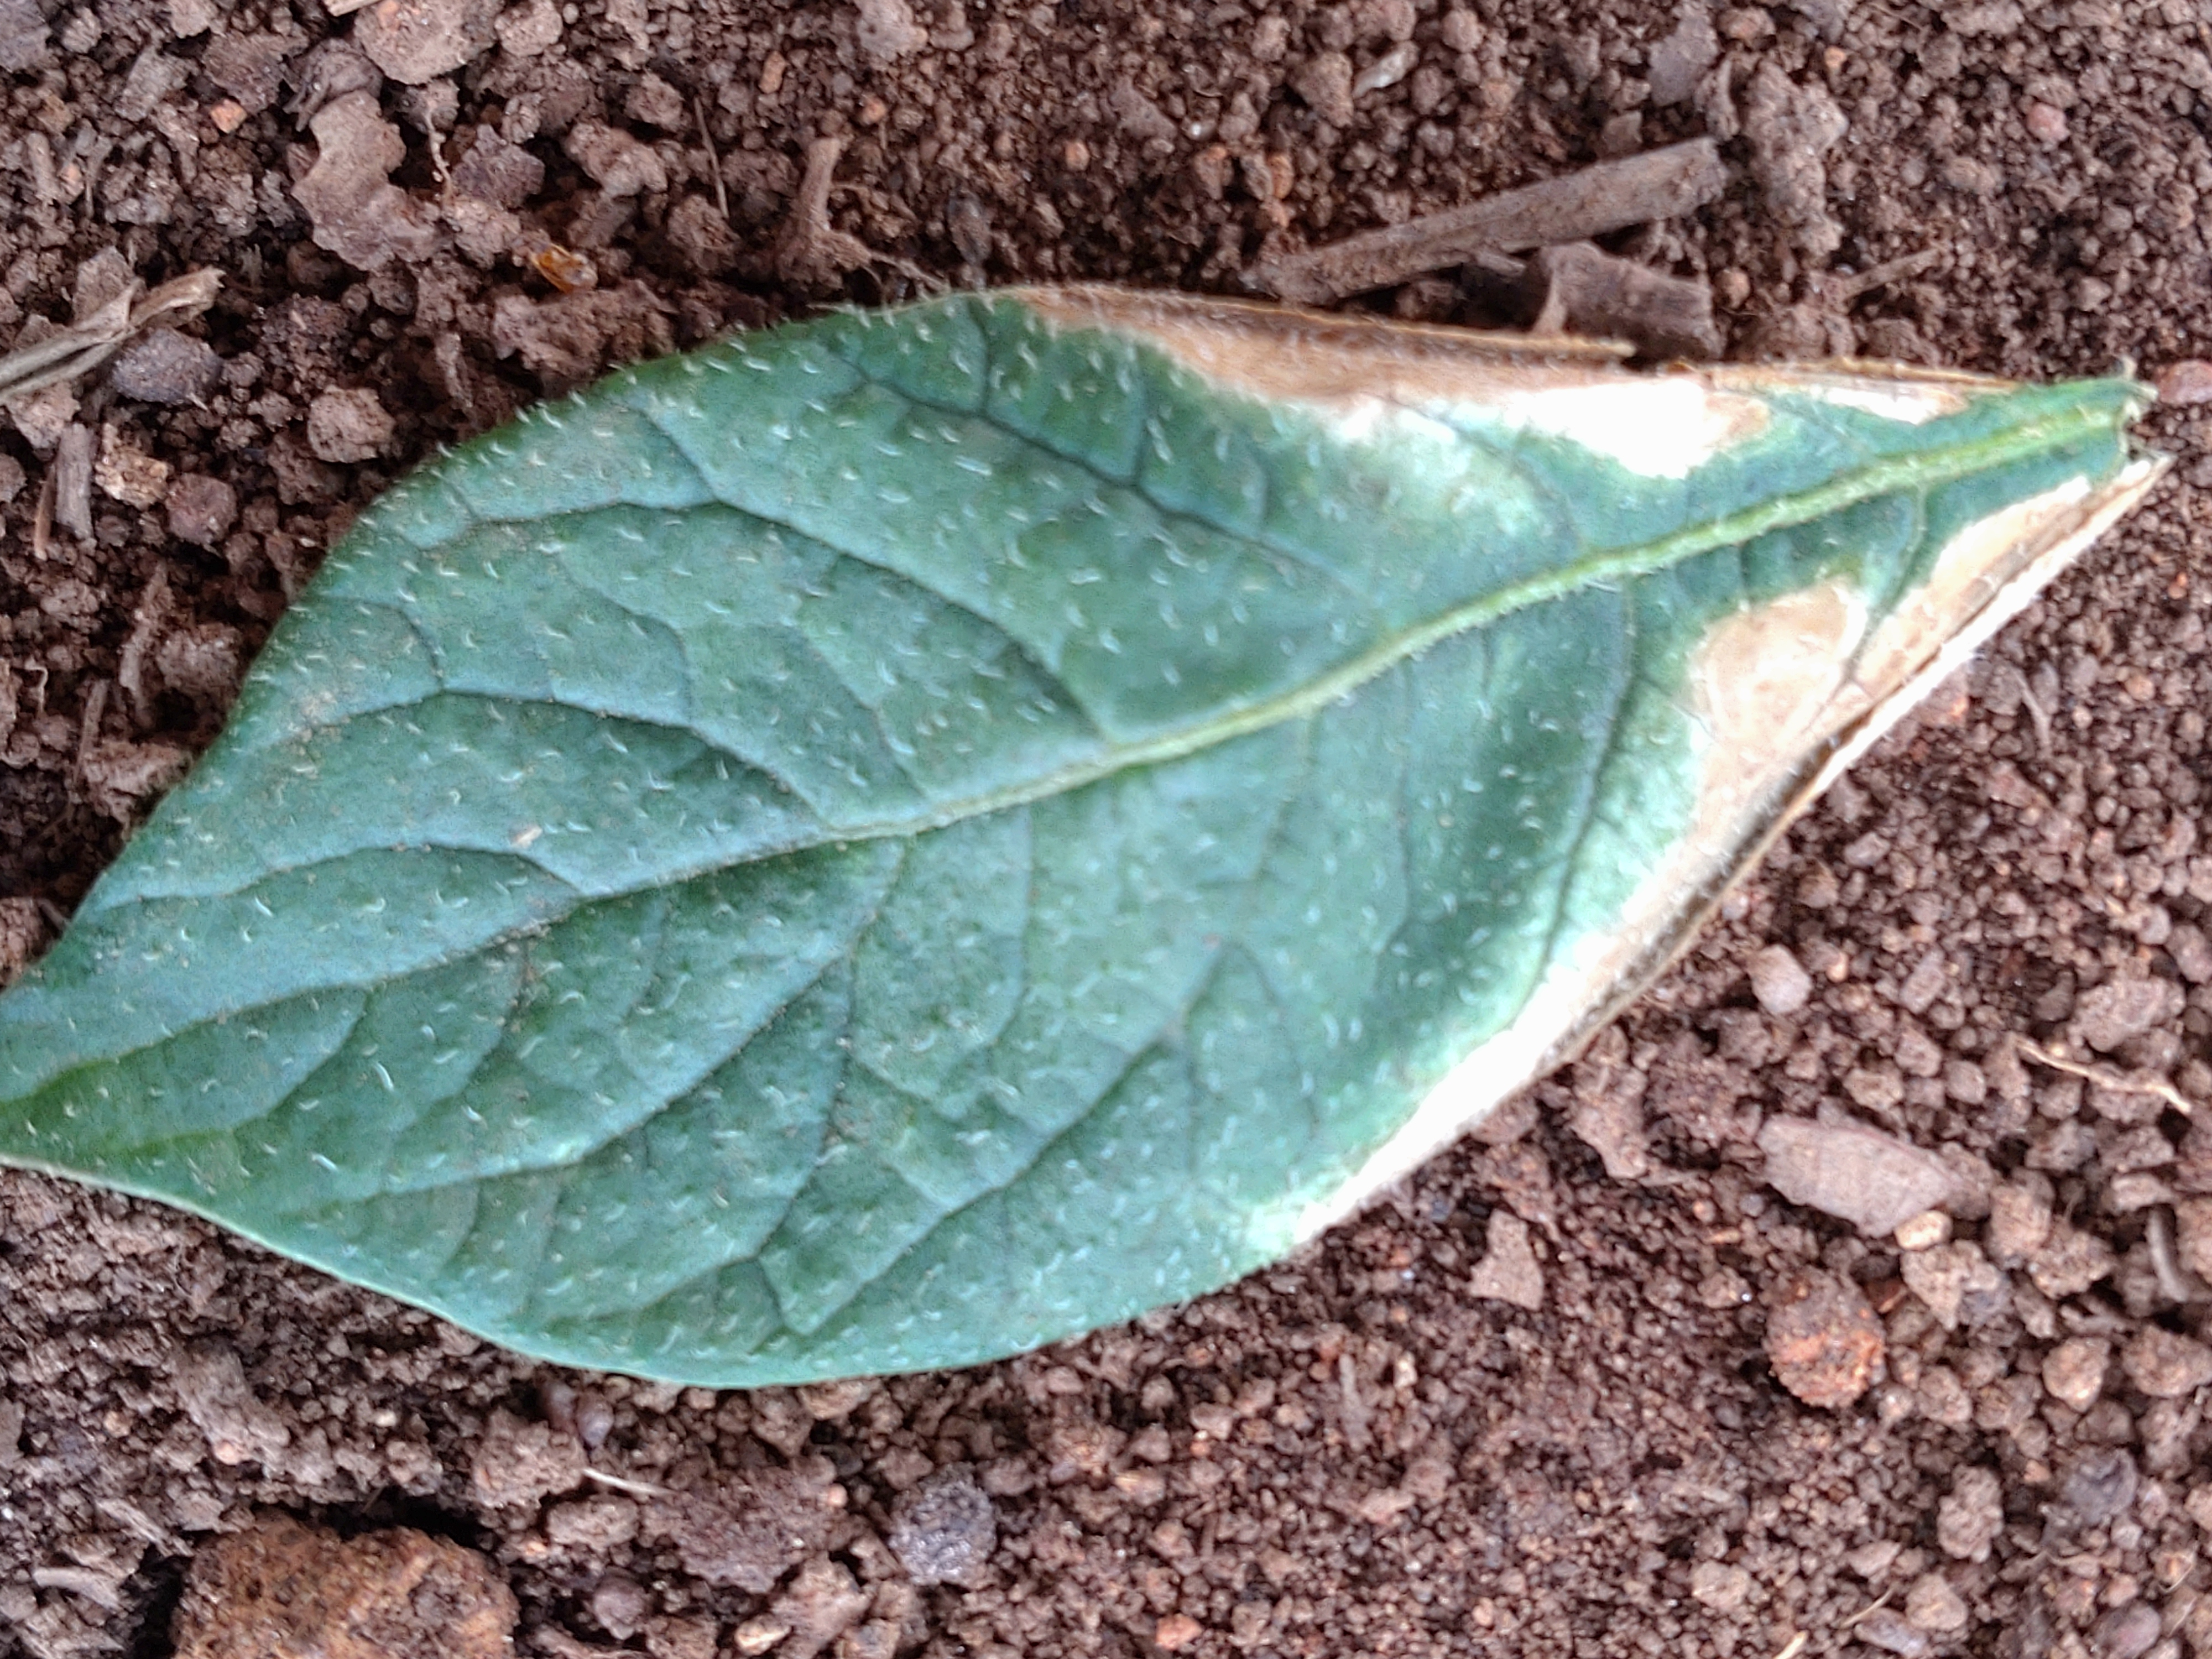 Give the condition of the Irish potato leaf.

early blight
